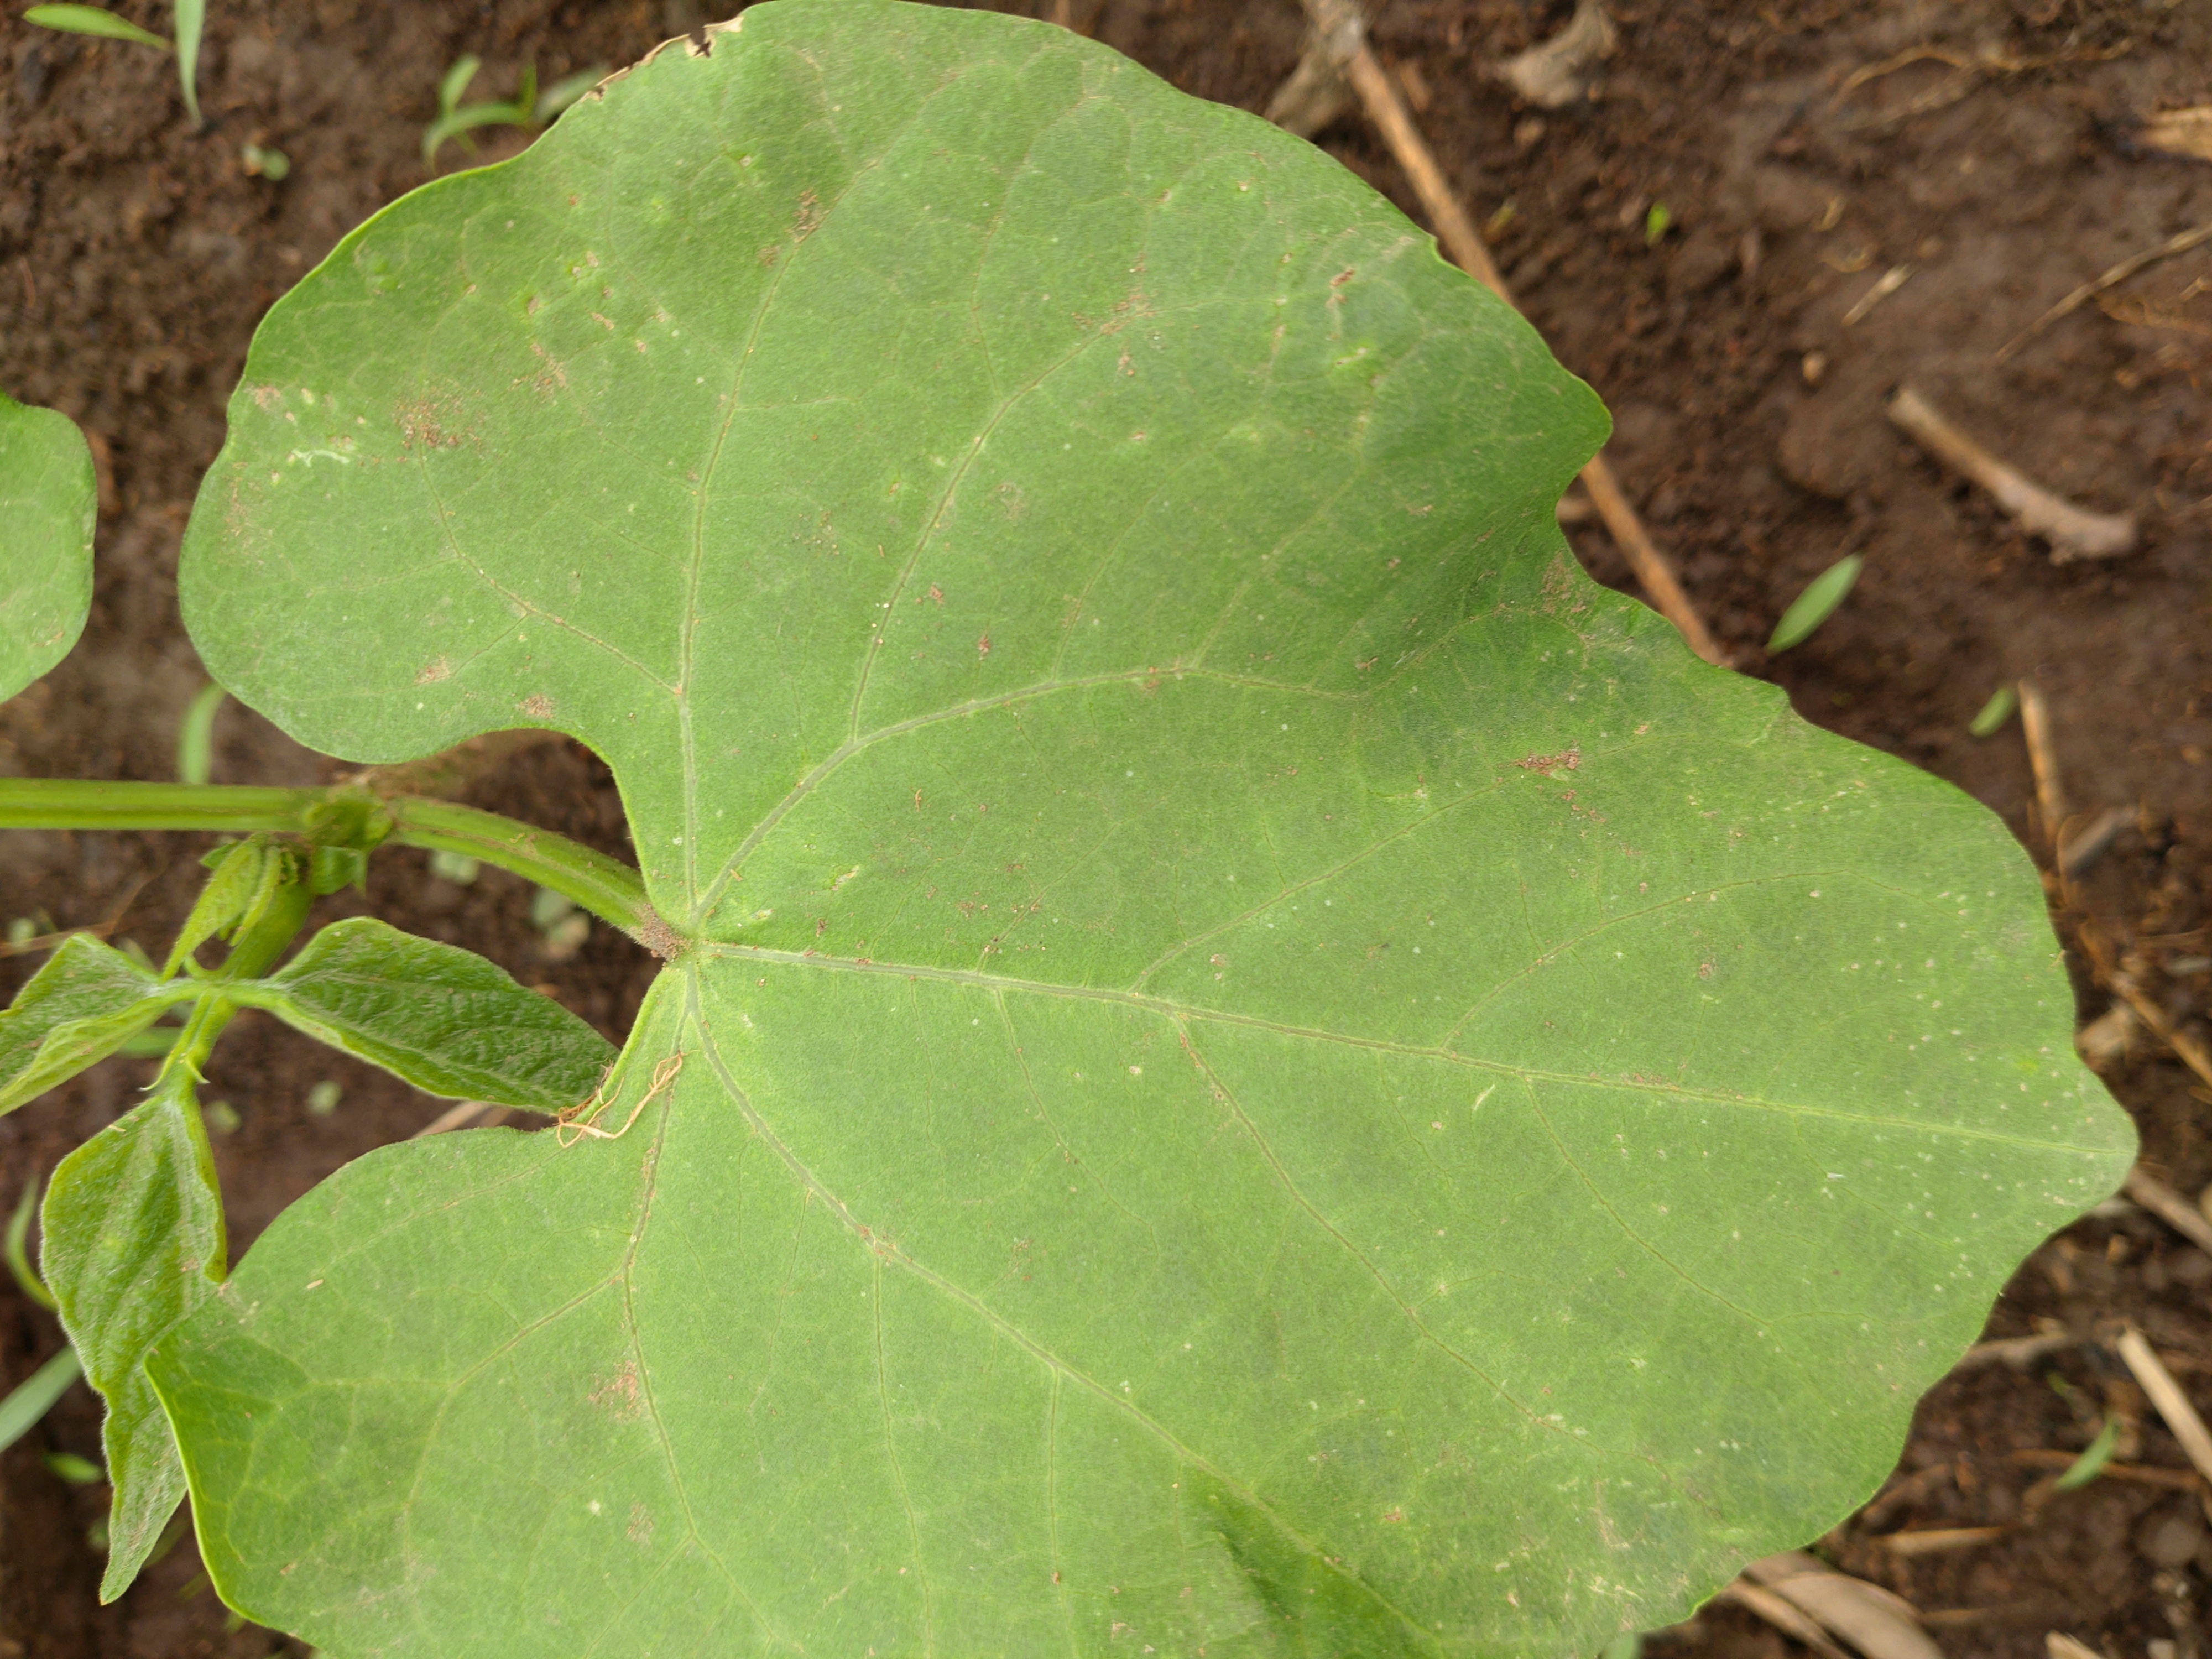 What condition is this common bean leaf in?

healthy
